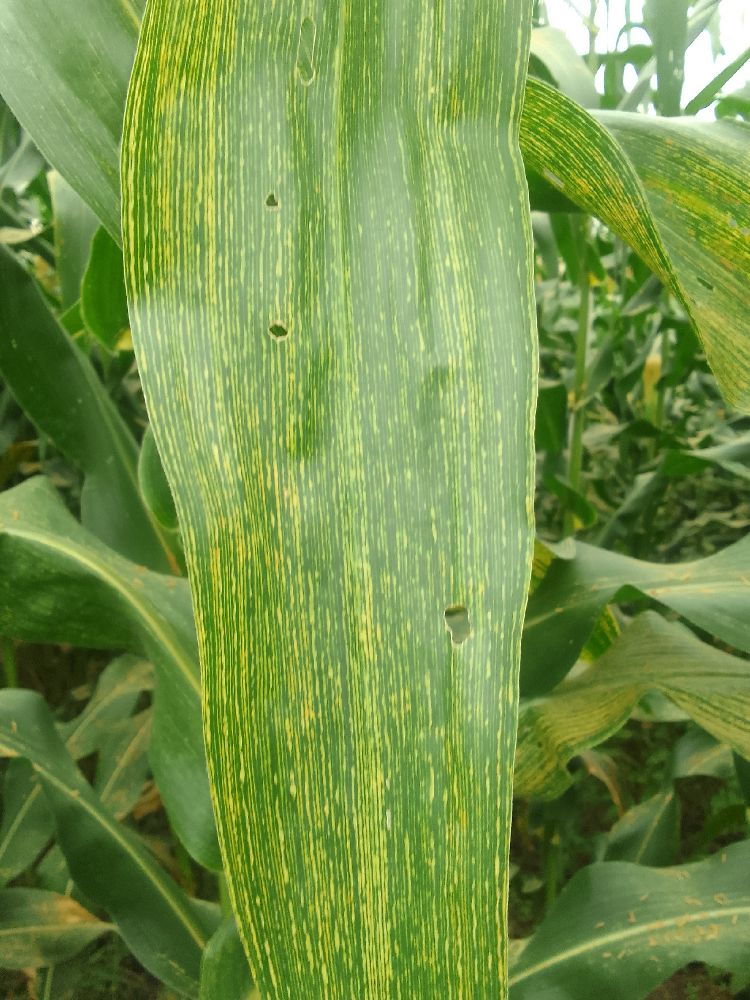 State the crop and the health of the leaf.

maize, maize streak virus
